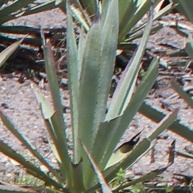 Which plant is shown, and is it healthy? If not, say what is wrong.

agave, small
